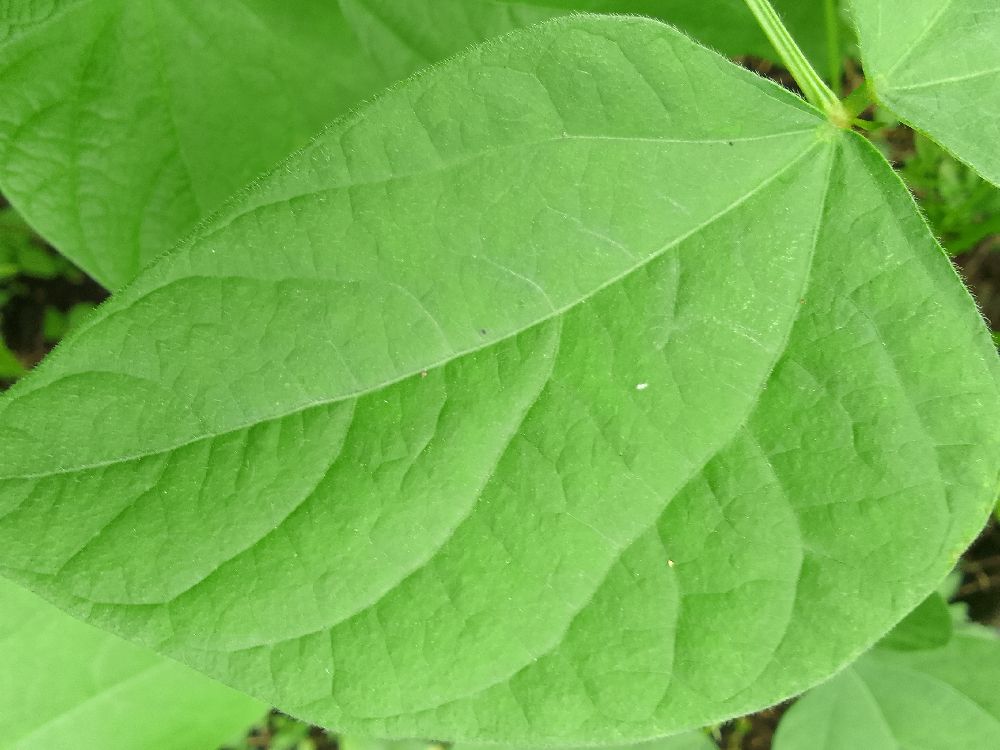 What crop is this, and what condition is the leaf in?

common bean, healthy
